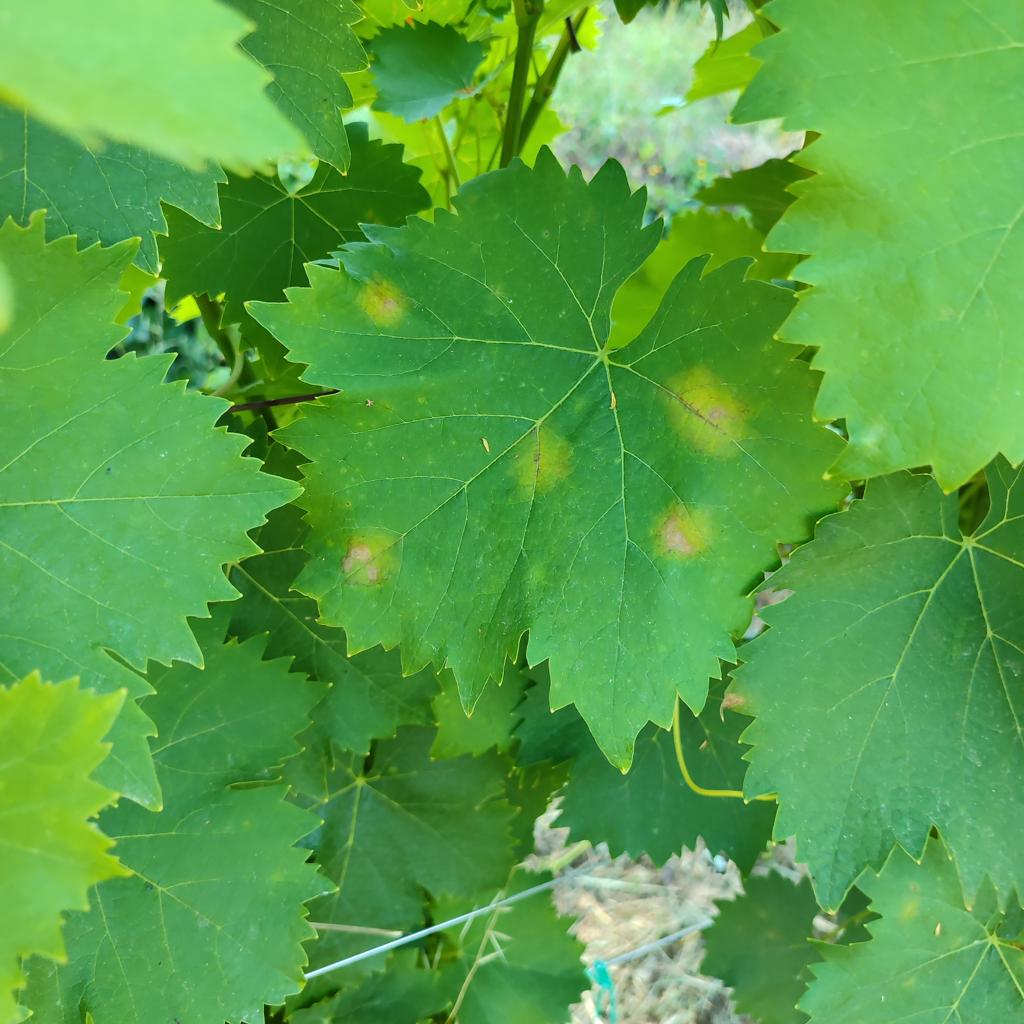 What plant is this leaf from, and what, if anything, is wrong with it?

grapevine, downy mildew
